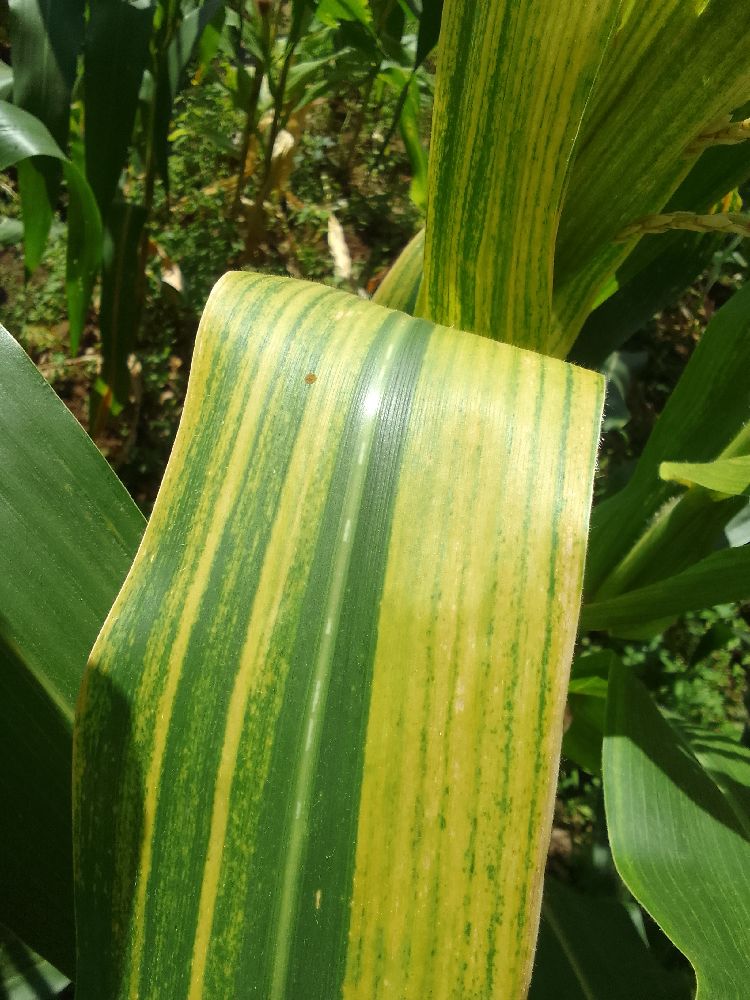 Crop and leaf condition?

maize, maize lethal necrosis
